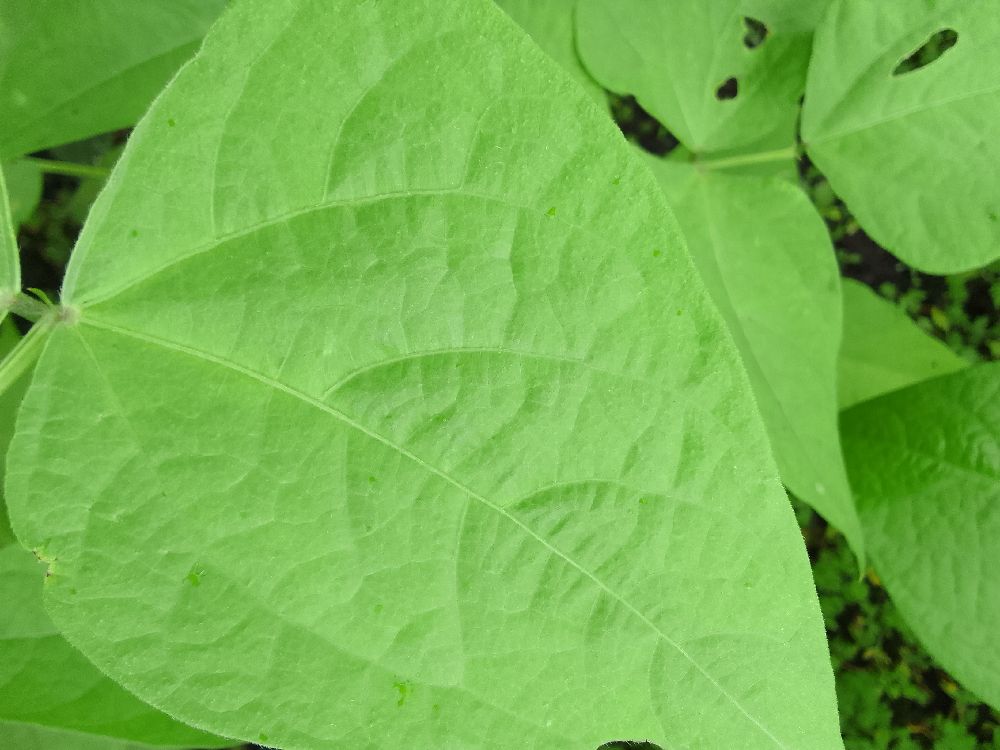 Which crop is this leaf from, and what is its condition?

common bean, healthy
